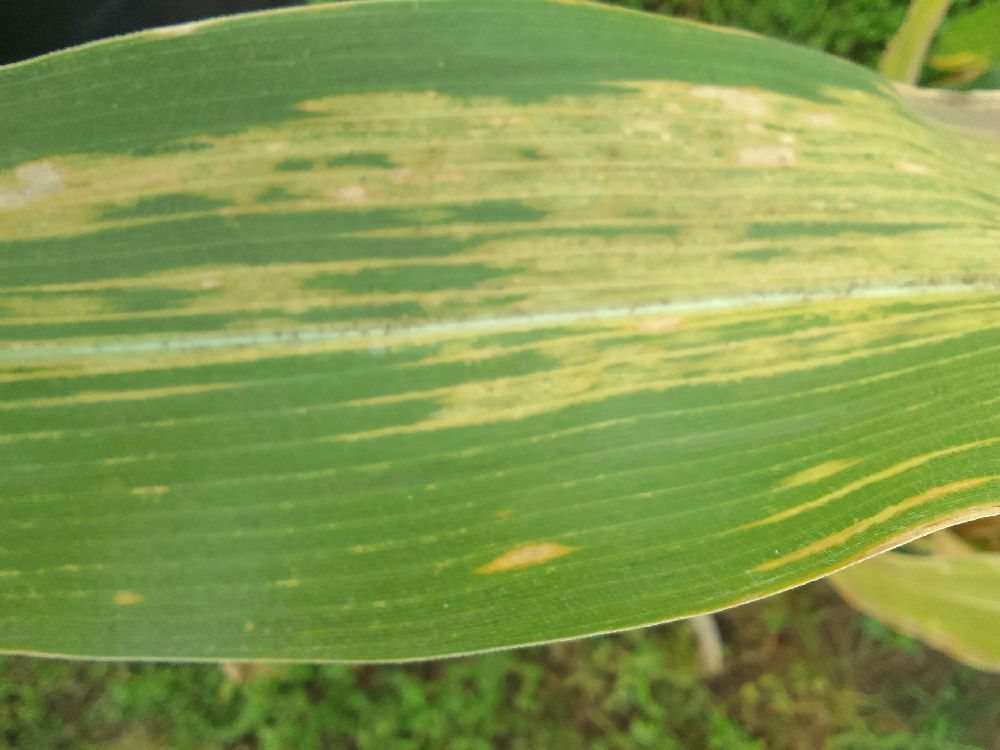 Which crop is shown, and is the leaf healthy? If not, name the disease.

maize, maize lethal necrosis
